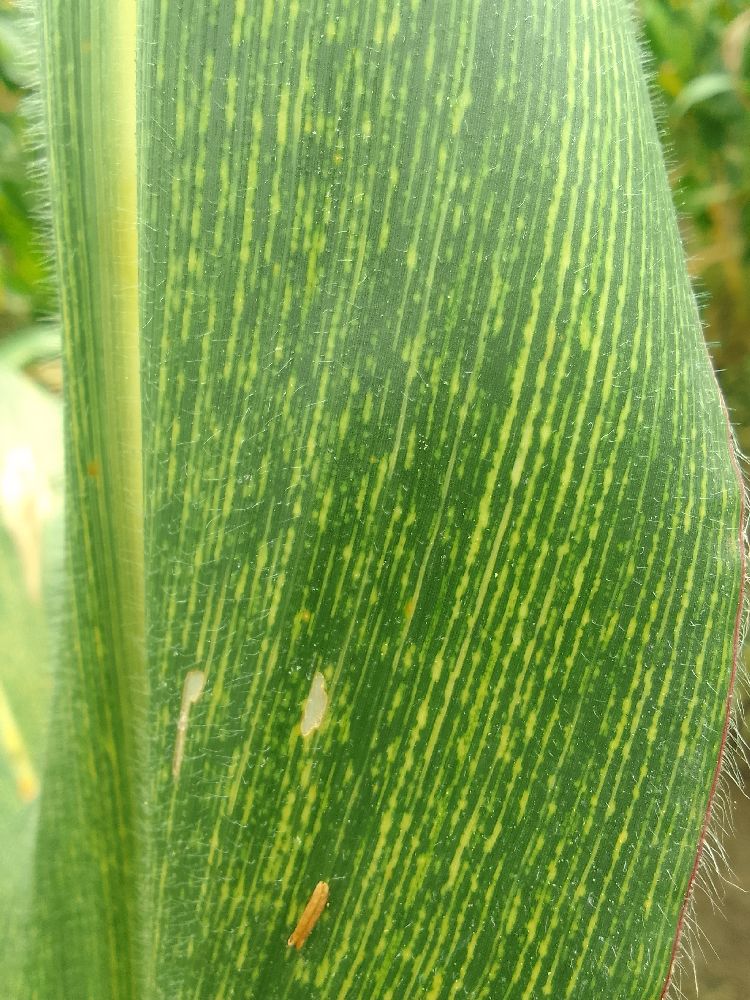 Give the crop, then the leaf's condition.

maize, maize streak virus
